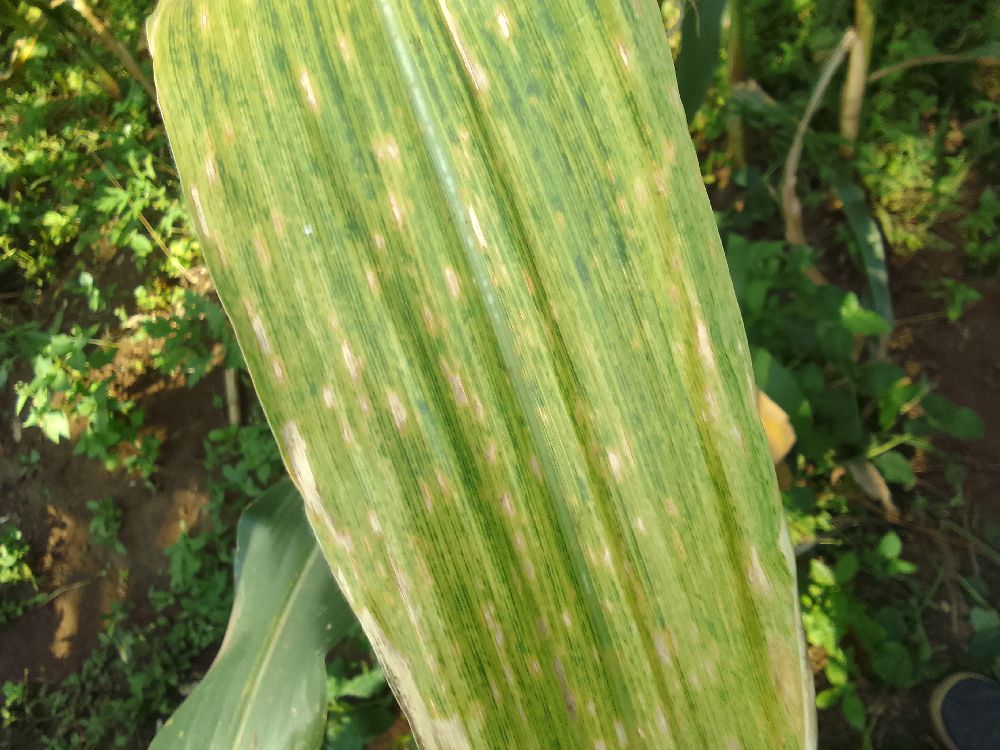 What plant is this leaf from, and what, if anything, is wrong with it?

maize, maize lethal necrosis
